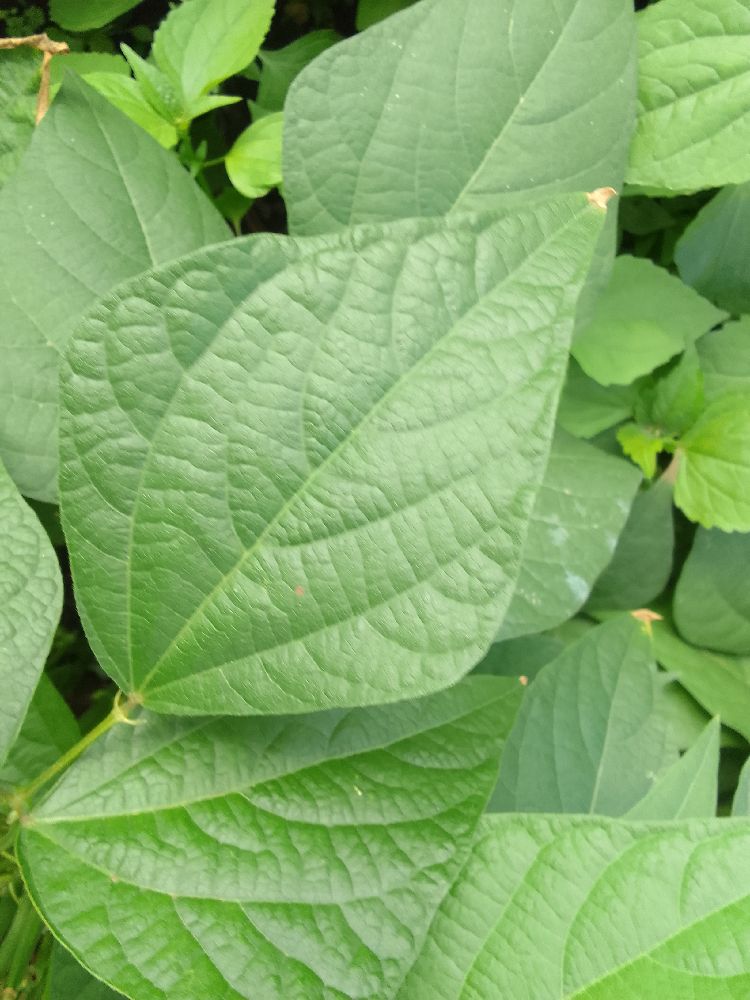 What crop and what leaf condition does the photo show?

common bean, healthy
